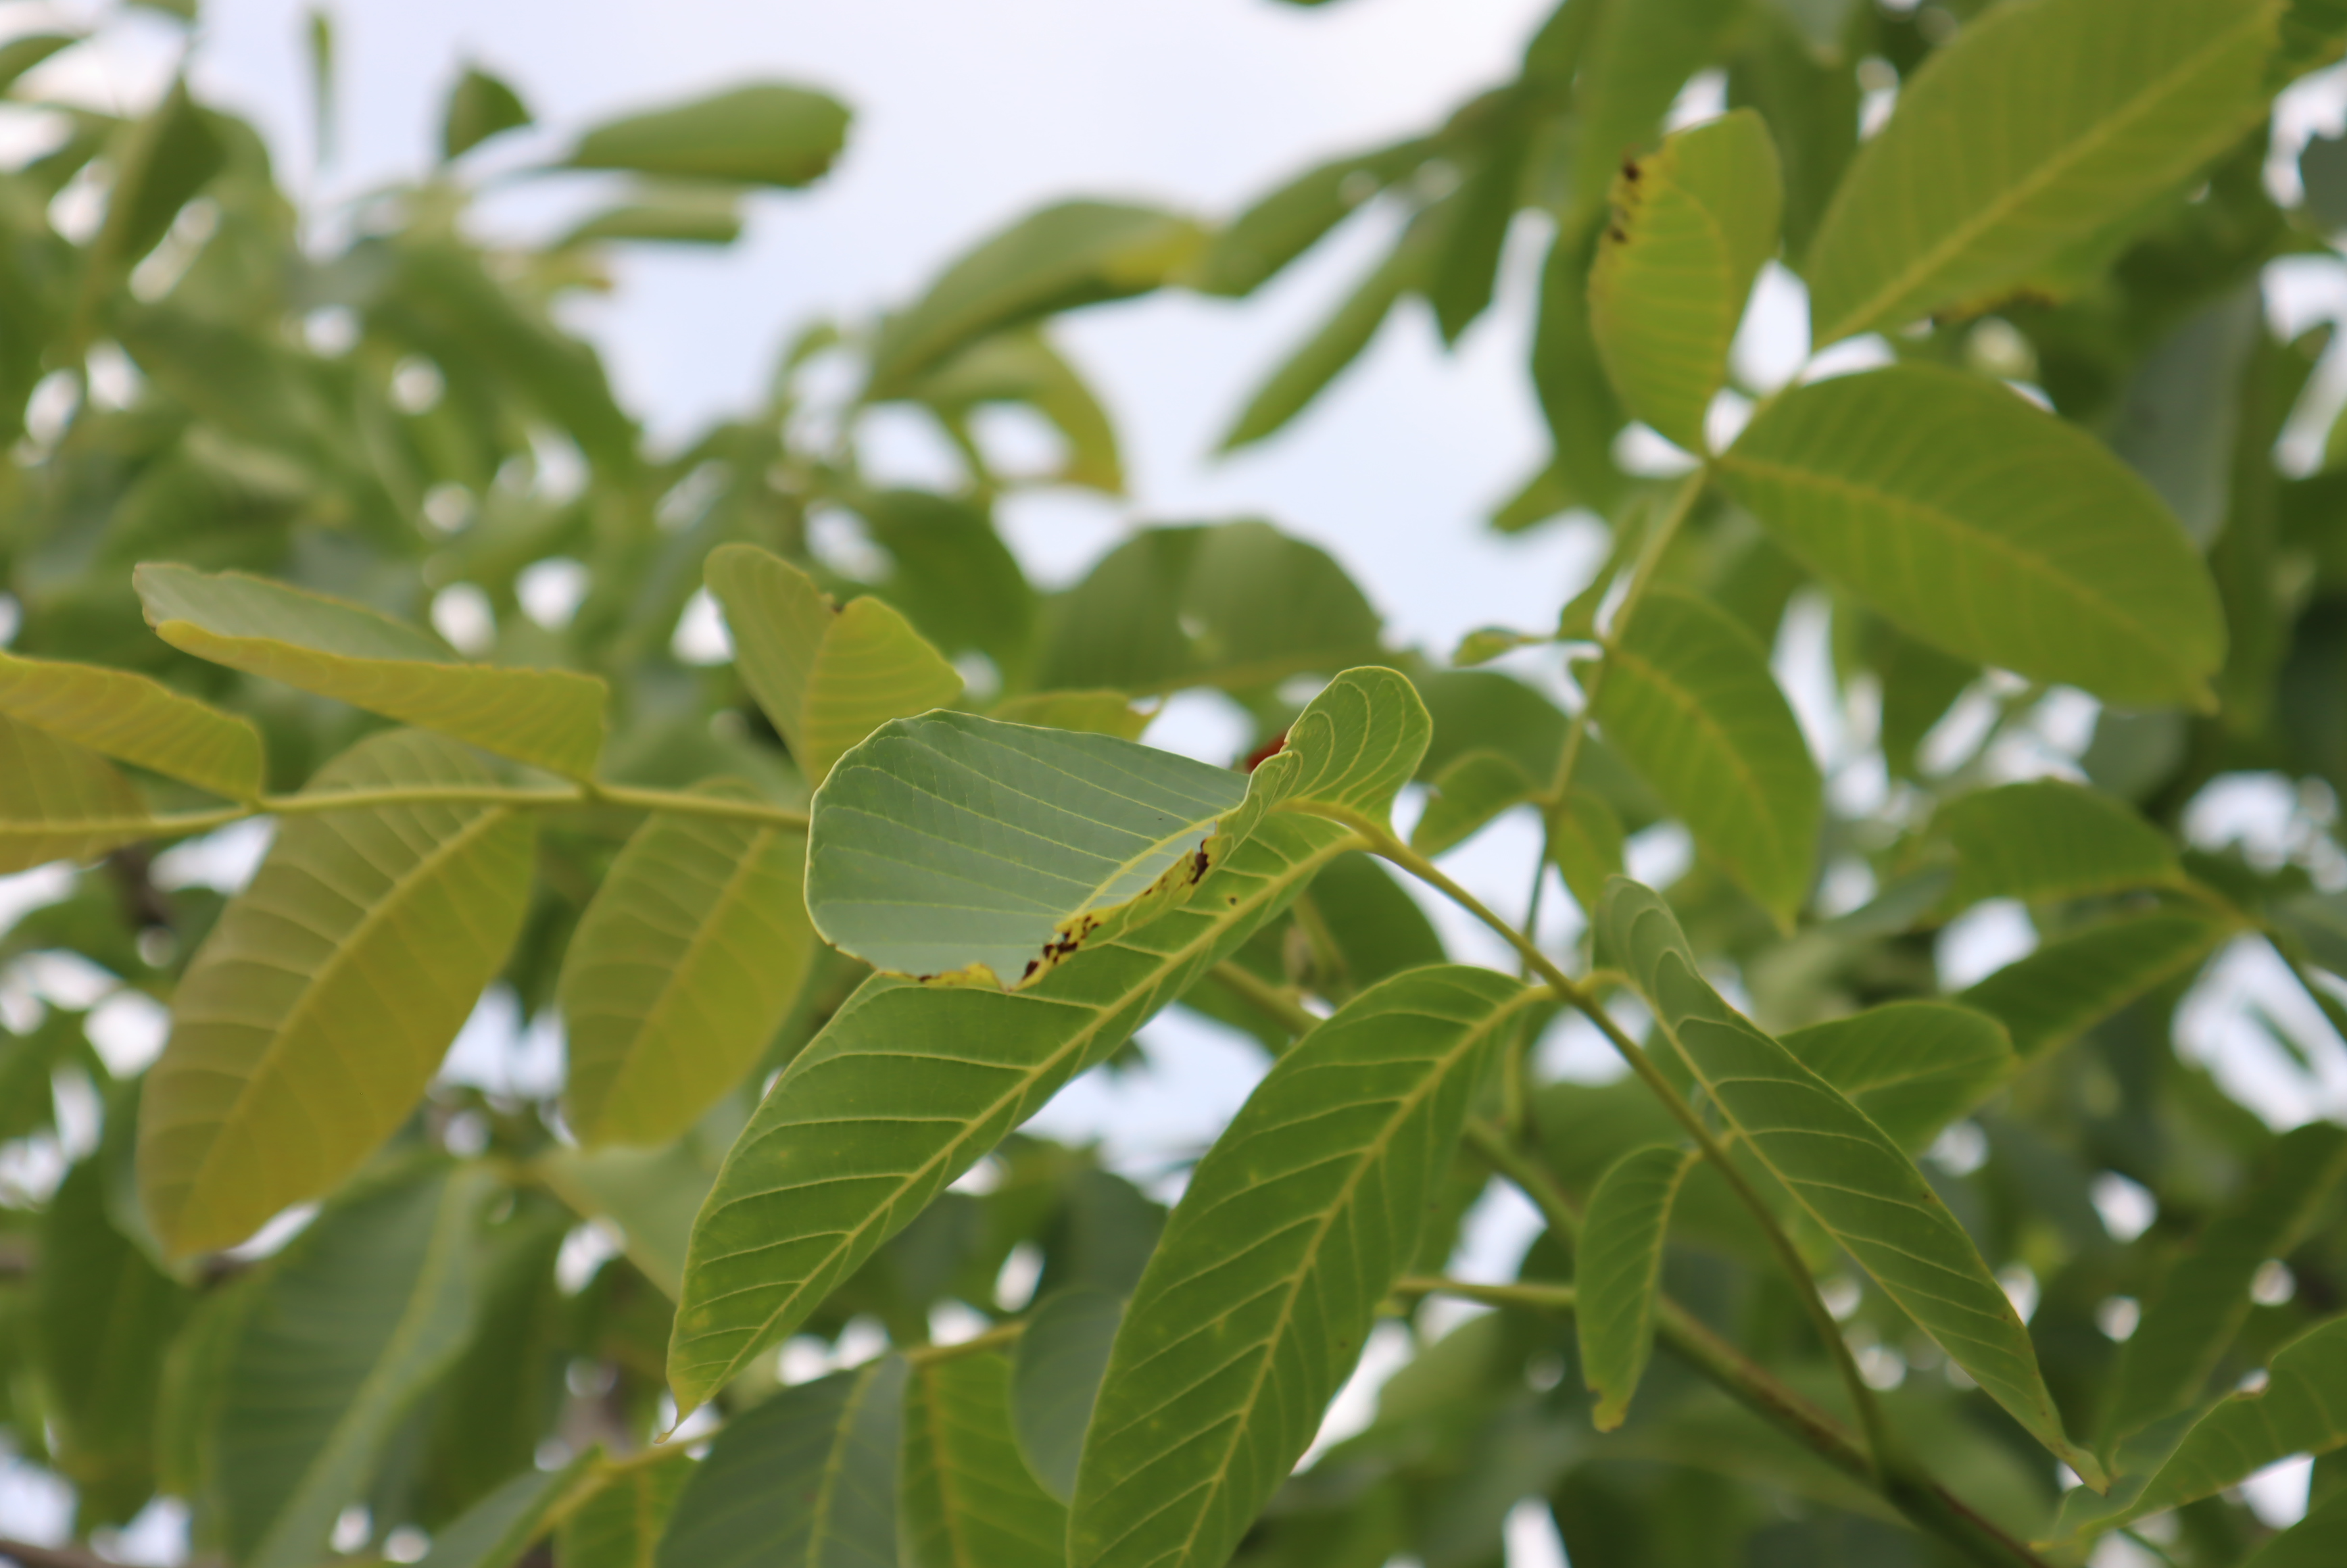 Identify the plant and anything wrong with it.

walnut, anthracnose
